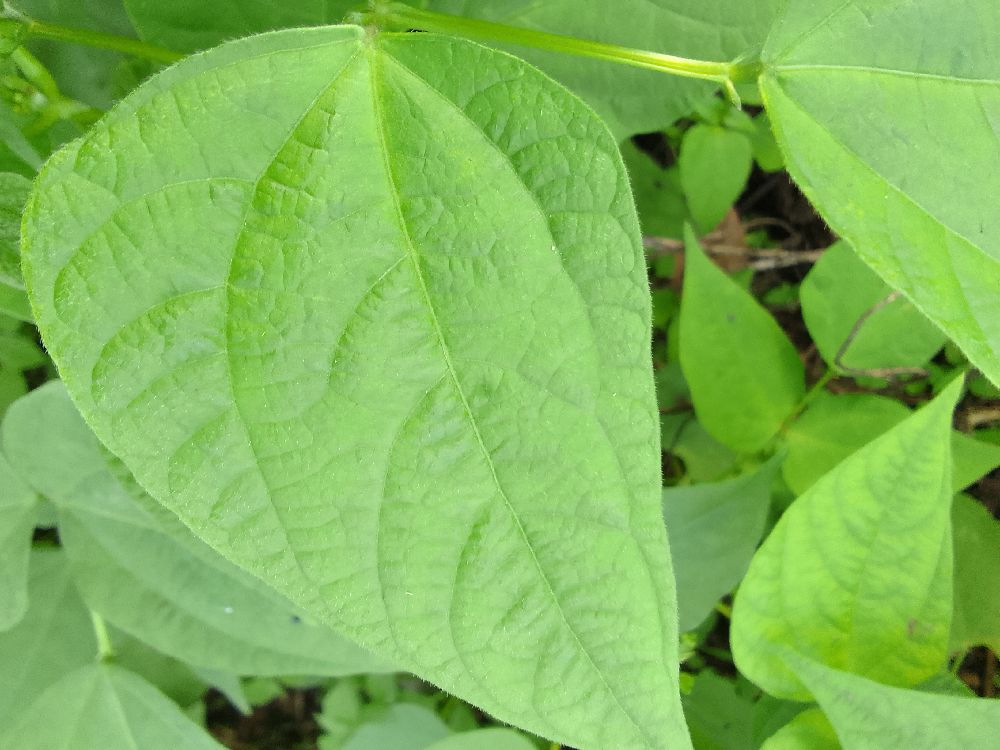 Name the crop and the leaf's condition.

common bean, healthy
